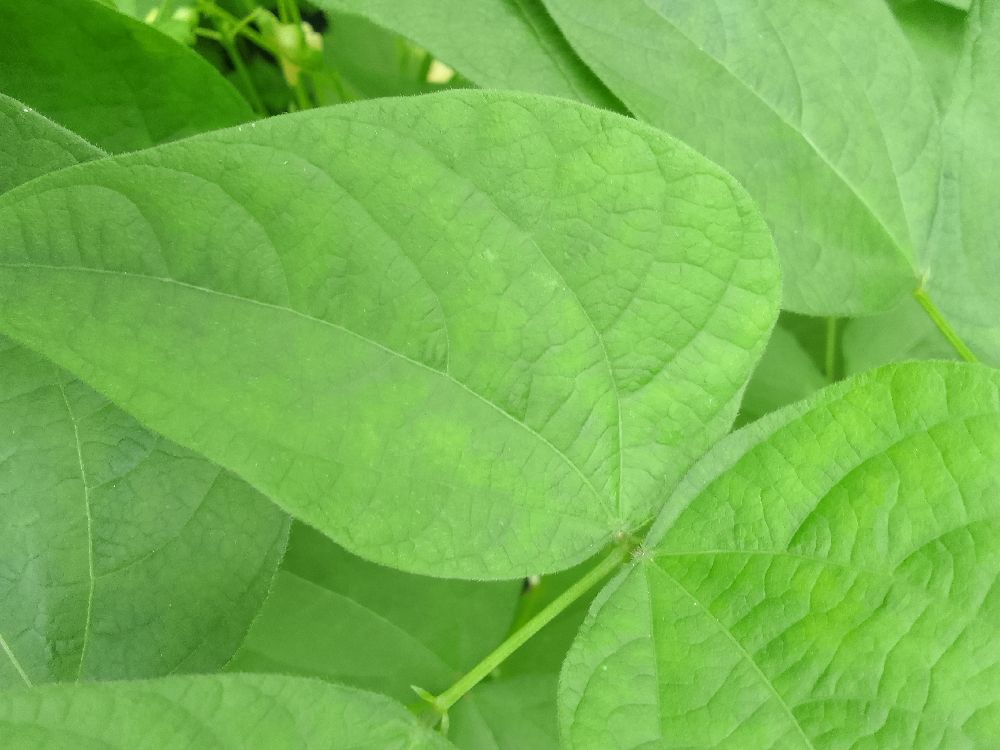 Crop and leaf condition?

common bean, healthy
